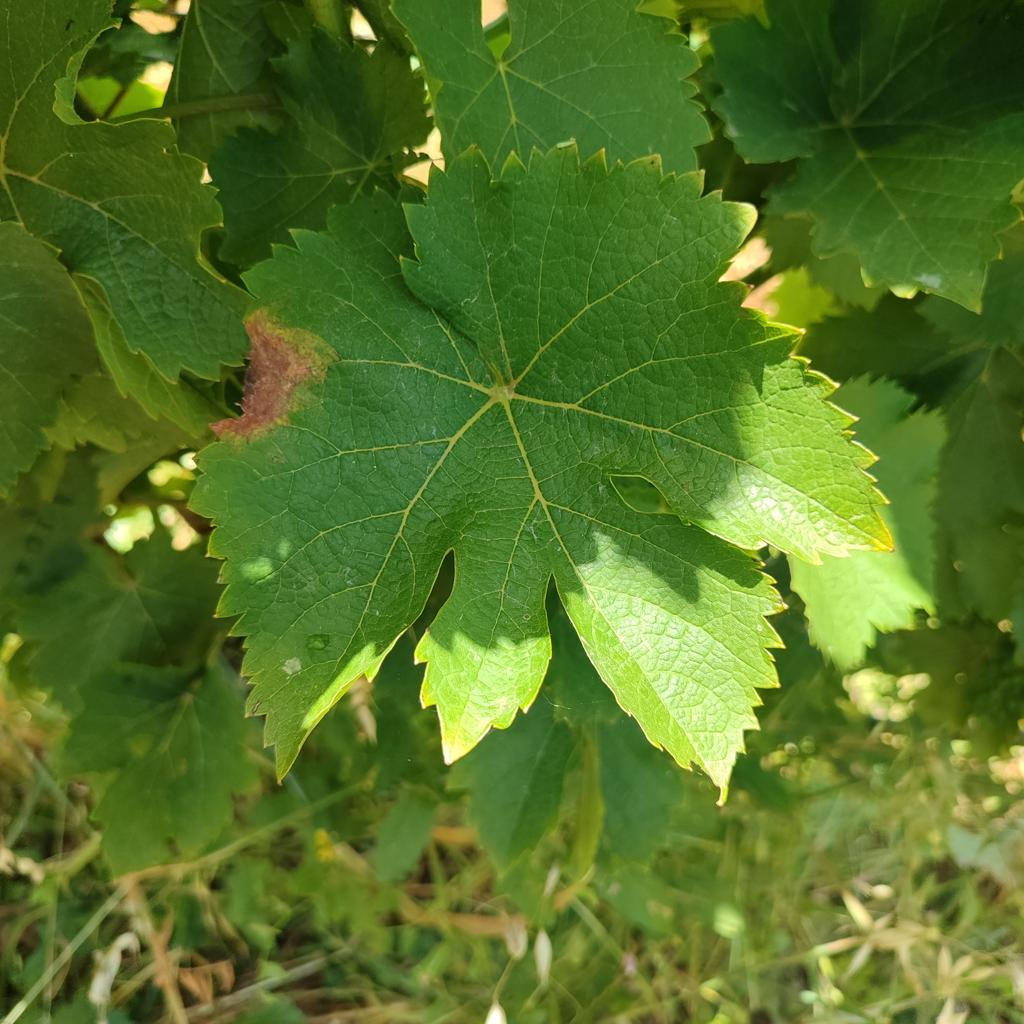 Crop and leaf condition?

grapevine, downy mildew
